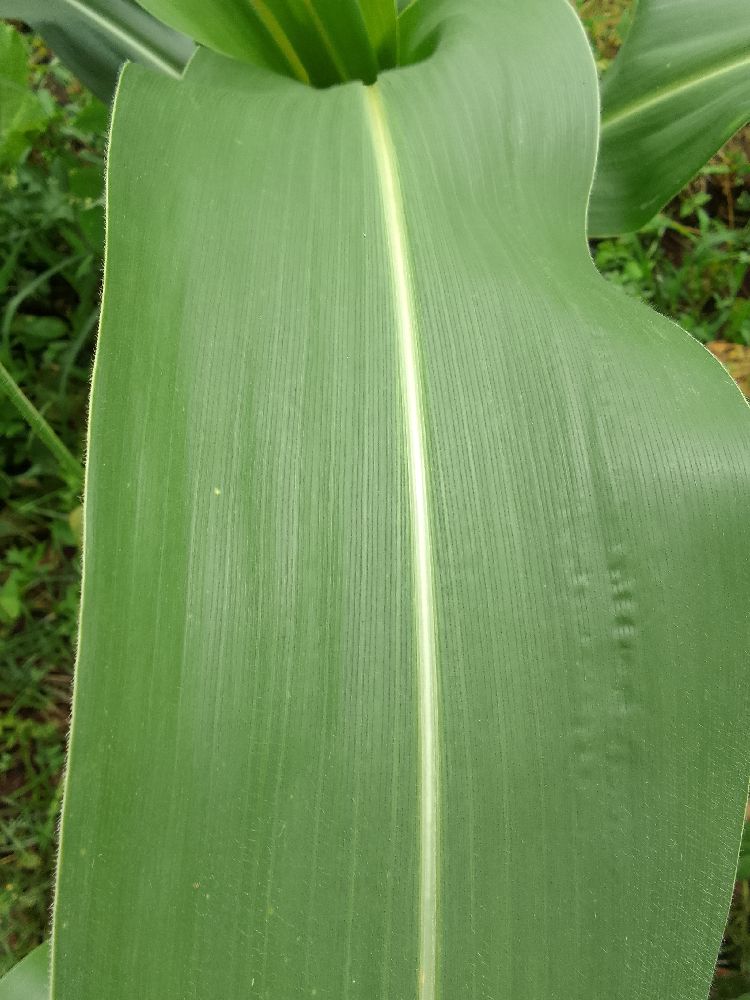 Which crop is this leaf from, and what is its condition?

maize, healthy
